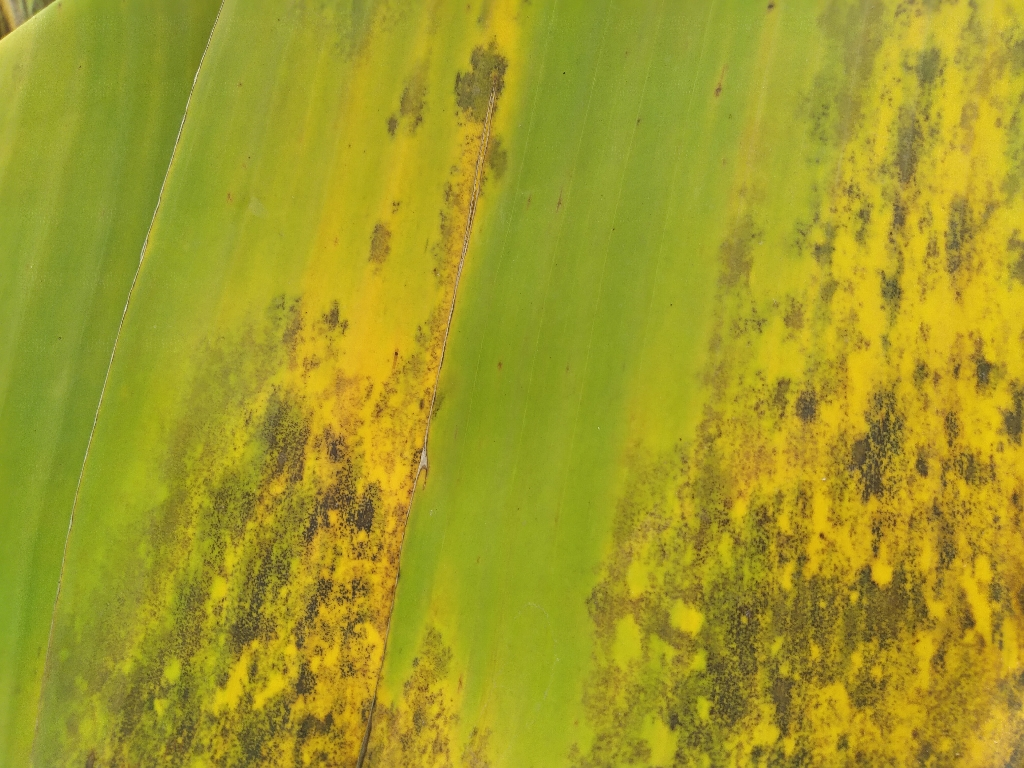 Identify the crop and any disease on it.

banana, black sigatoka
